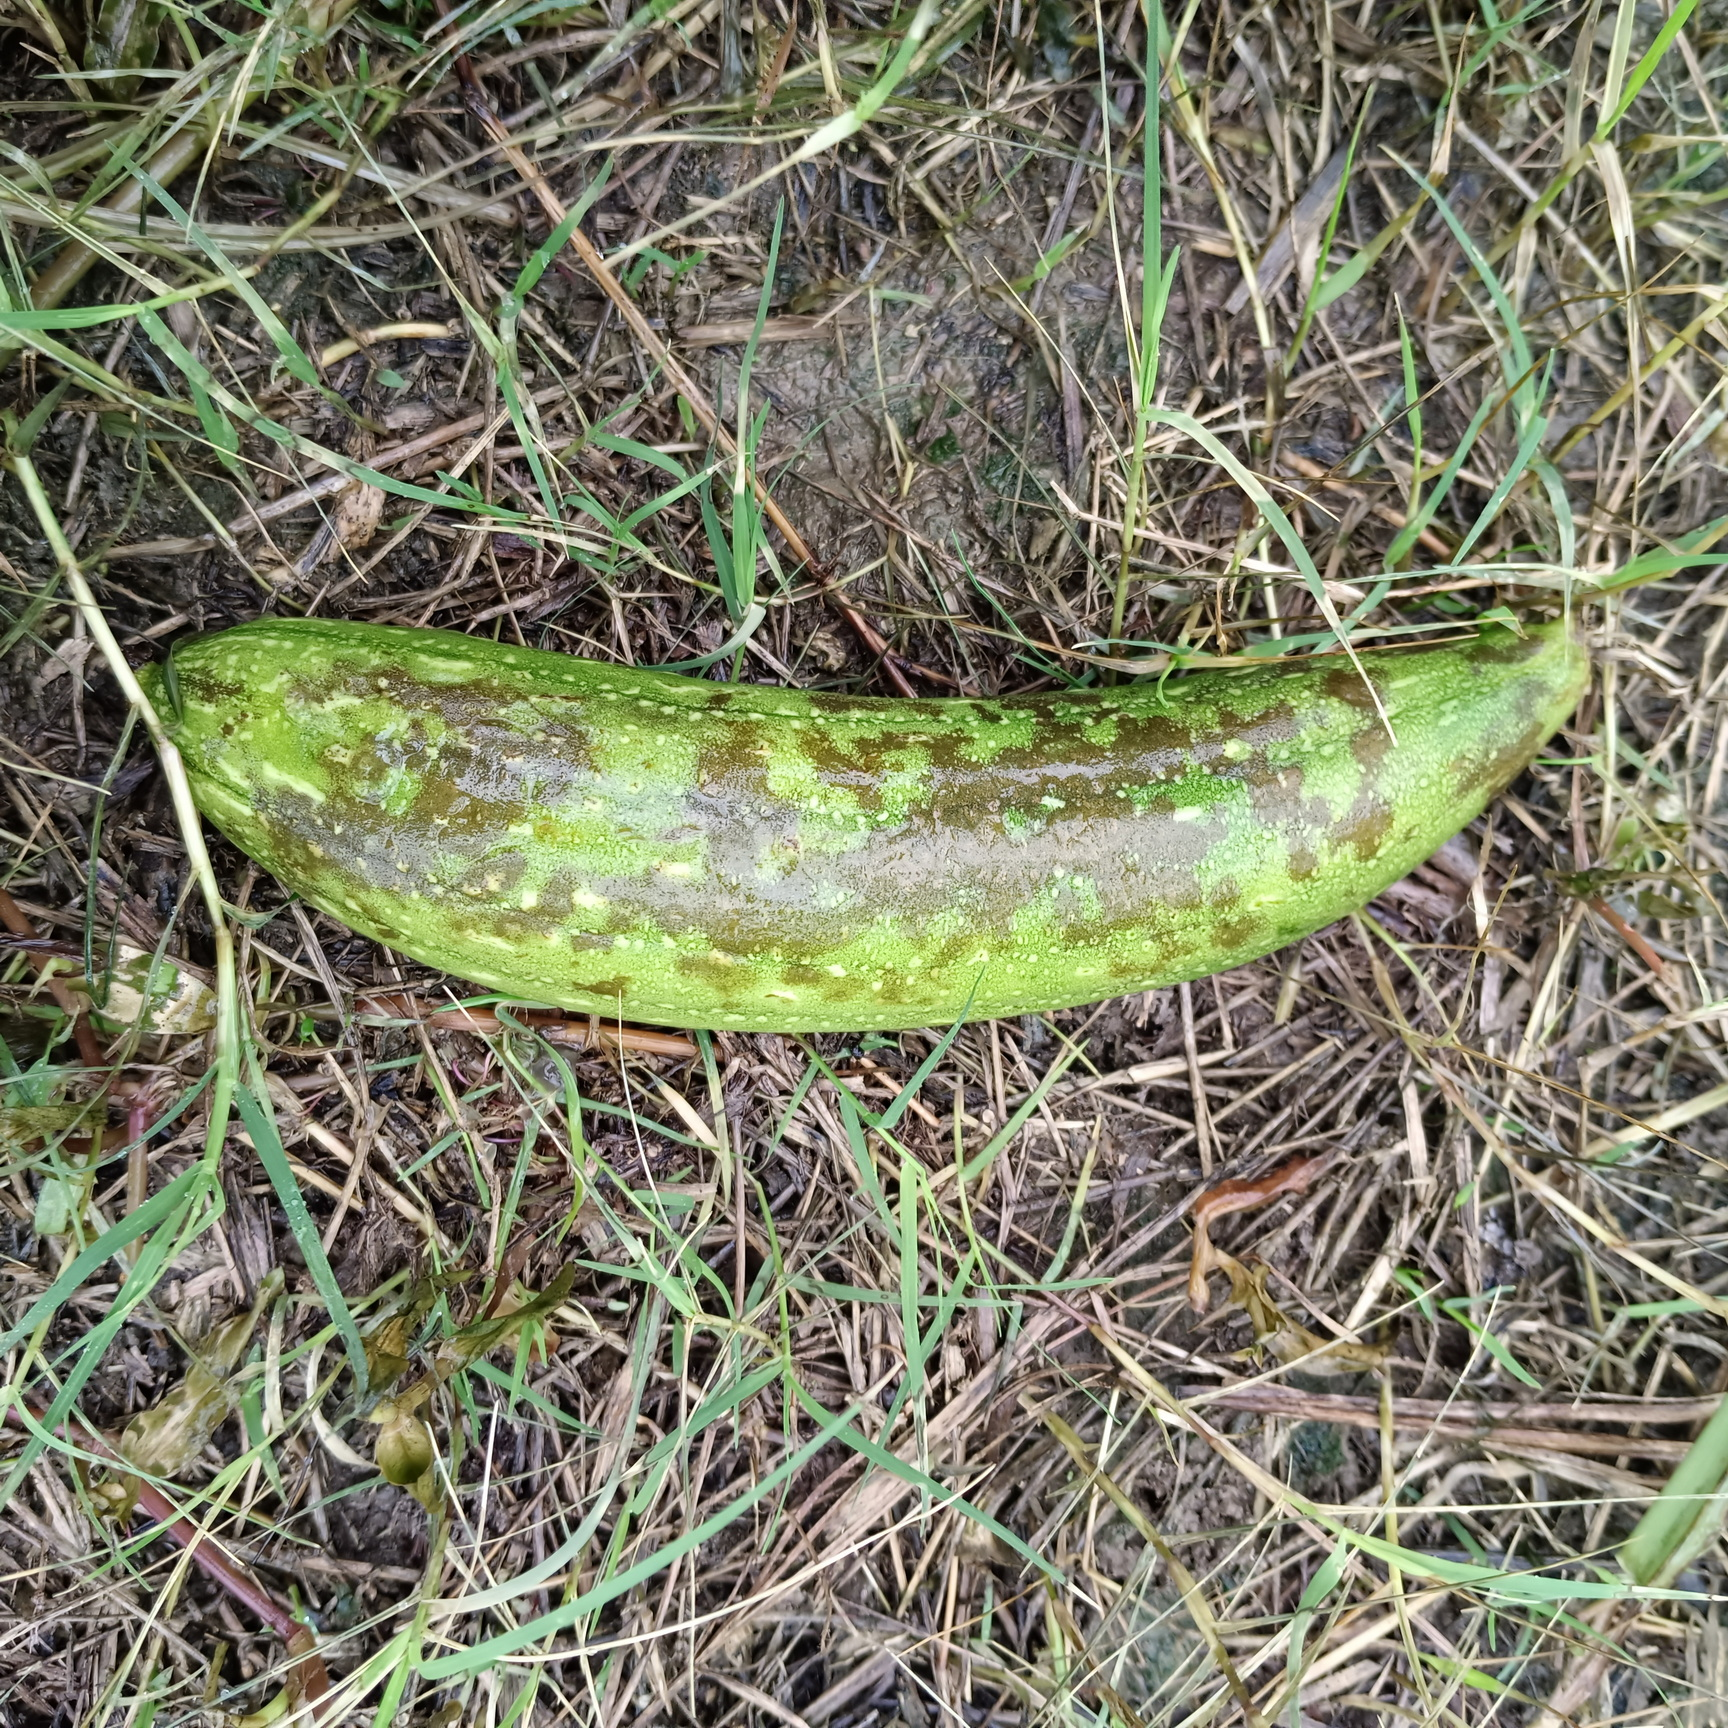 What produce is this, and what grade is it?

luffa, faulty
